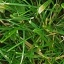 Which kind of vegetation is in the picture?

grass
